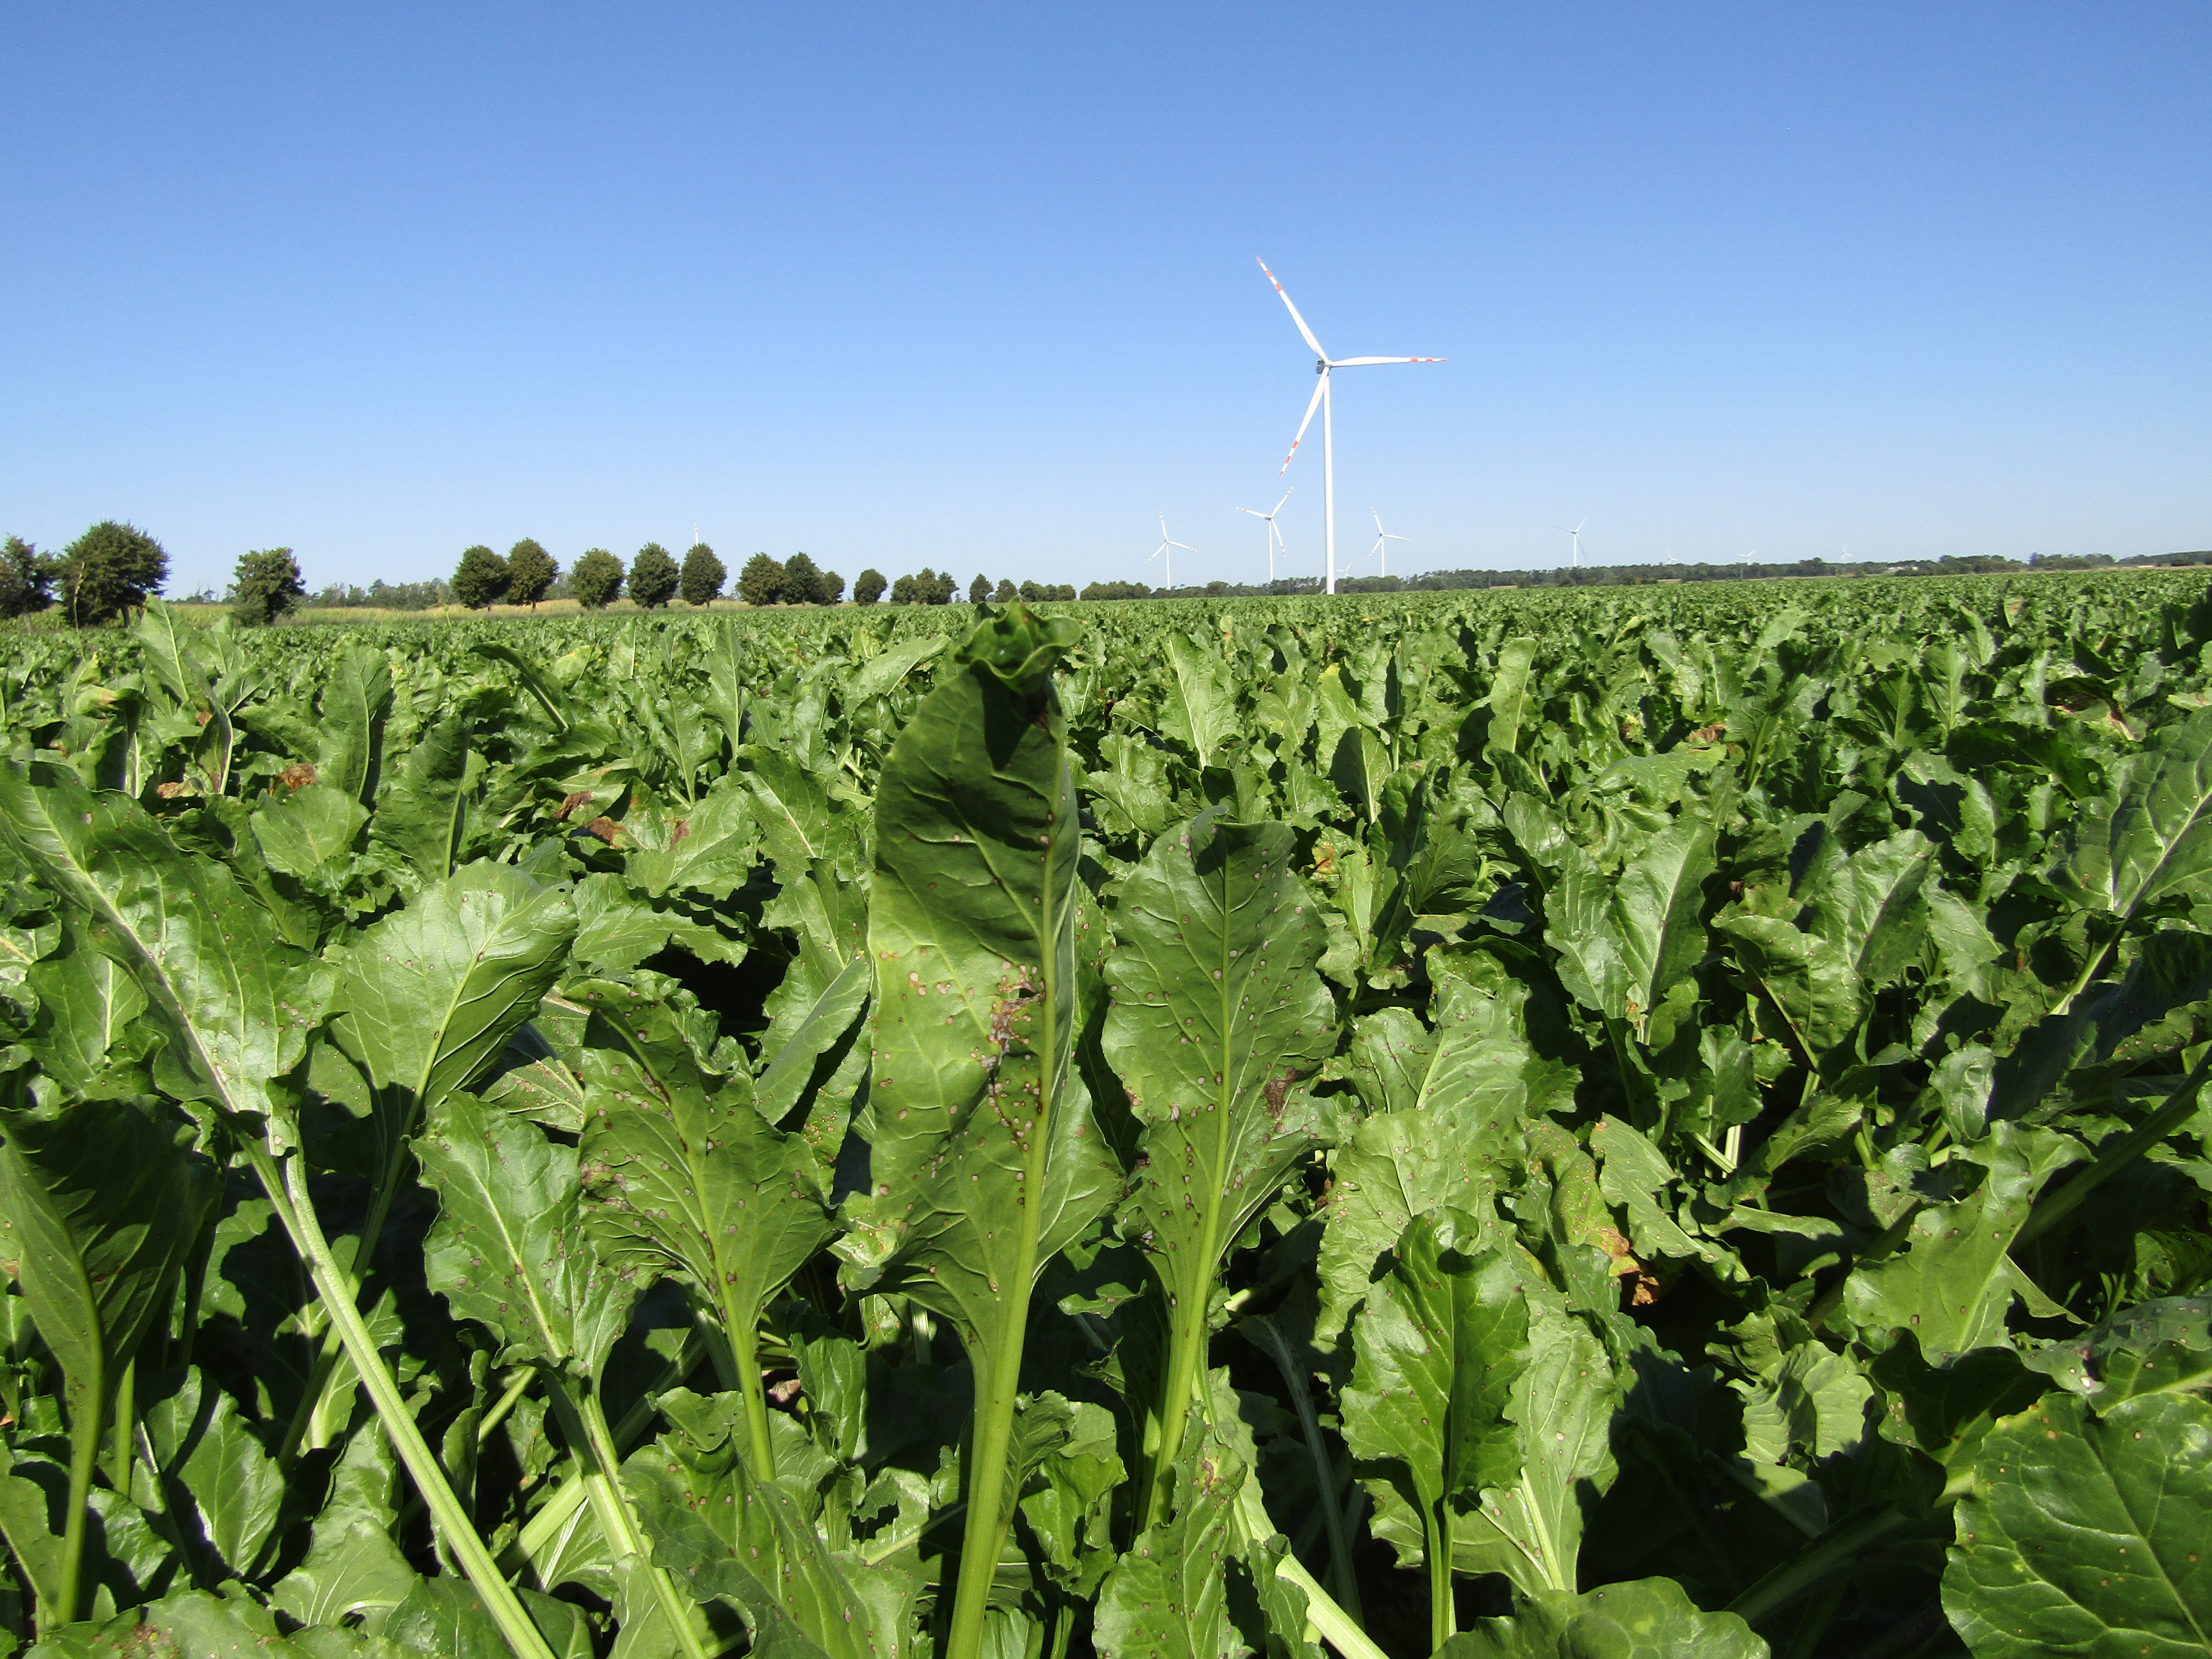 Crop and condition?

beet, cercospora
